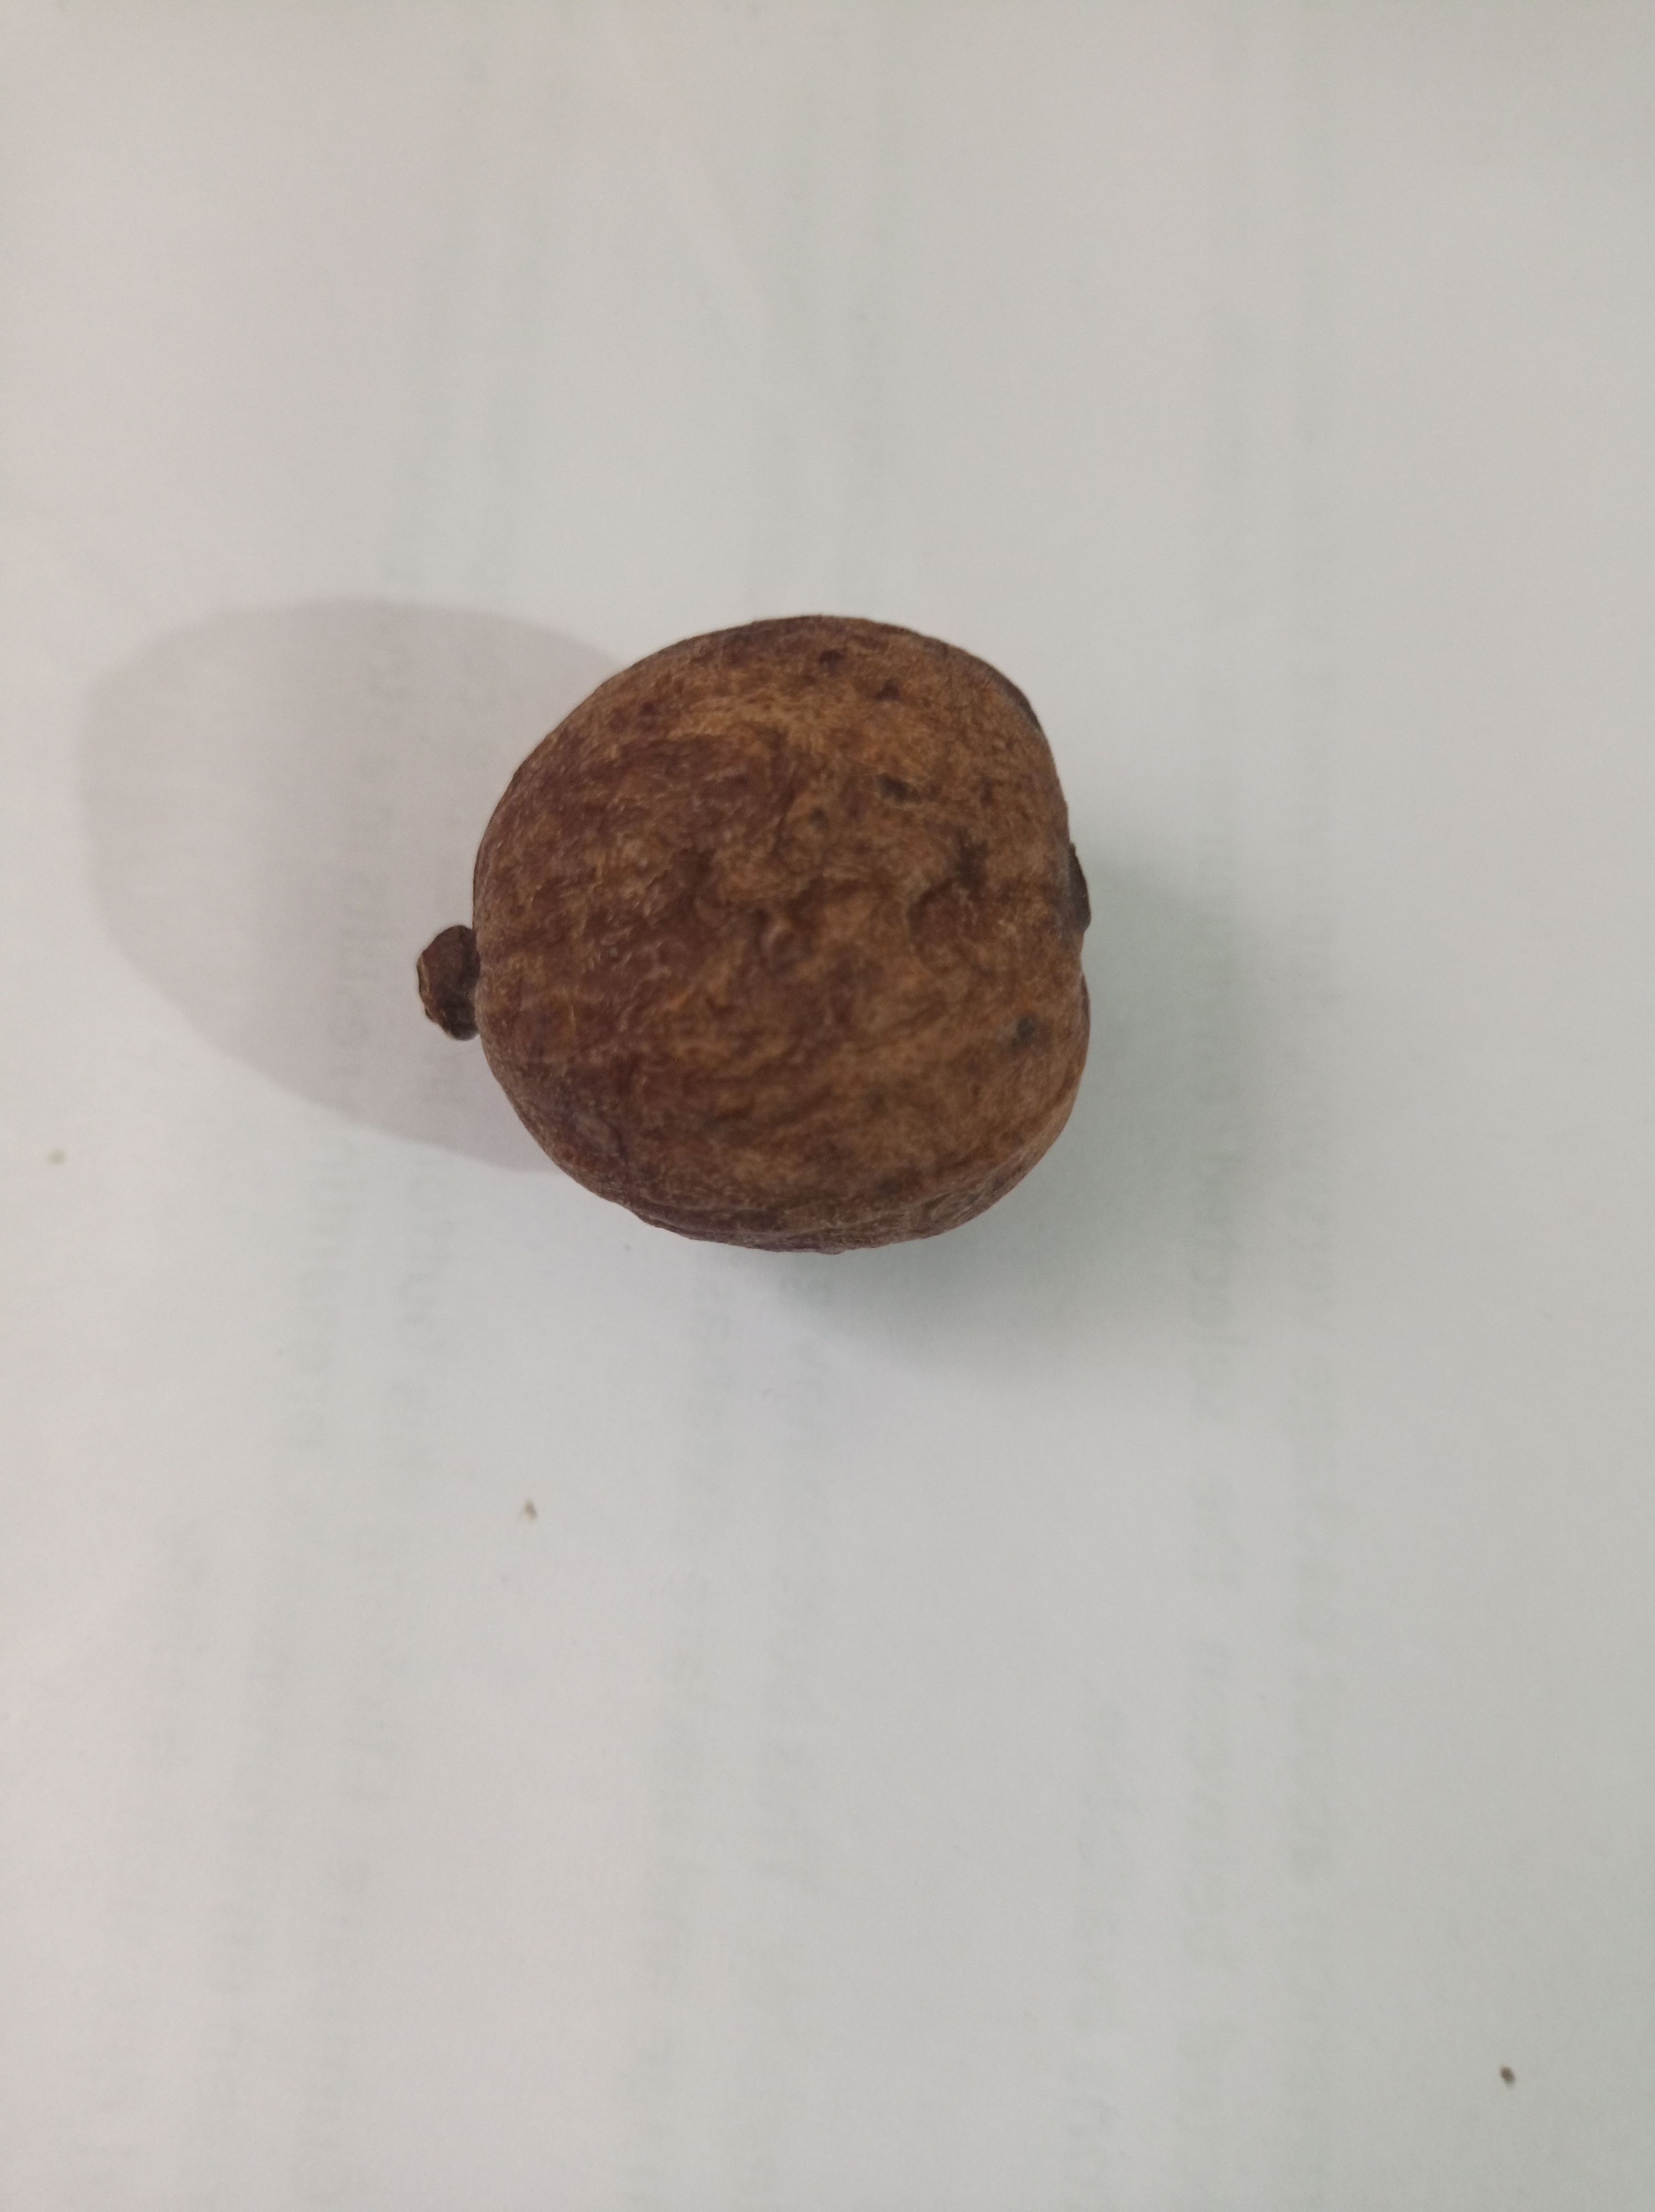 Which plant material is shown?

madanphal
